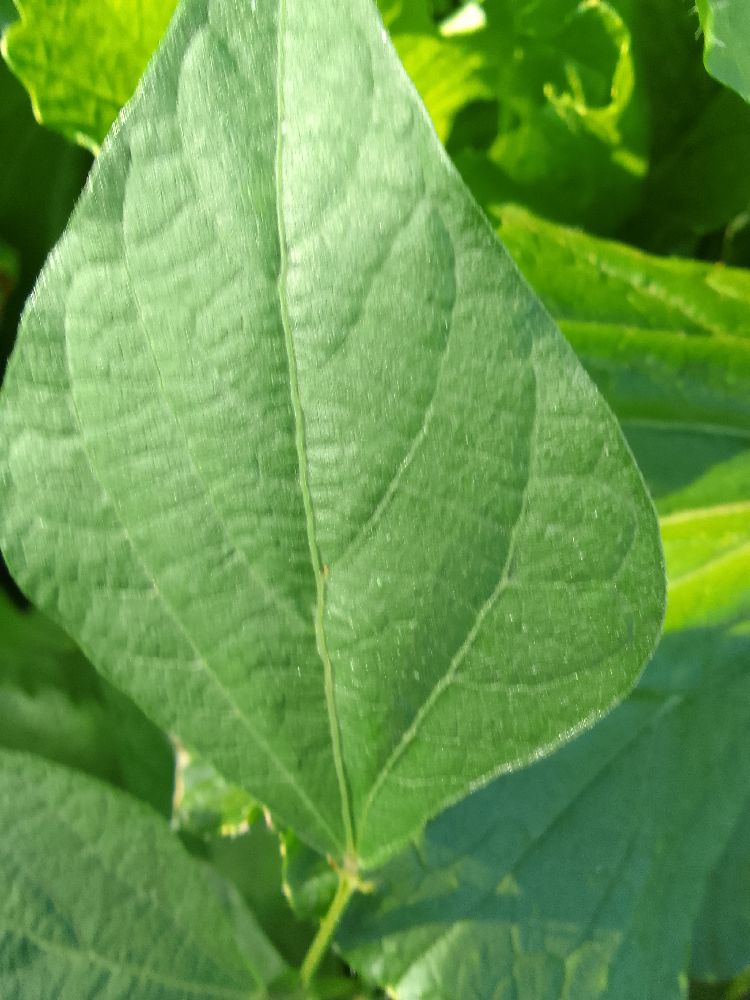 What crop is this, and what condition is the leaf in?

common bean, healthy
